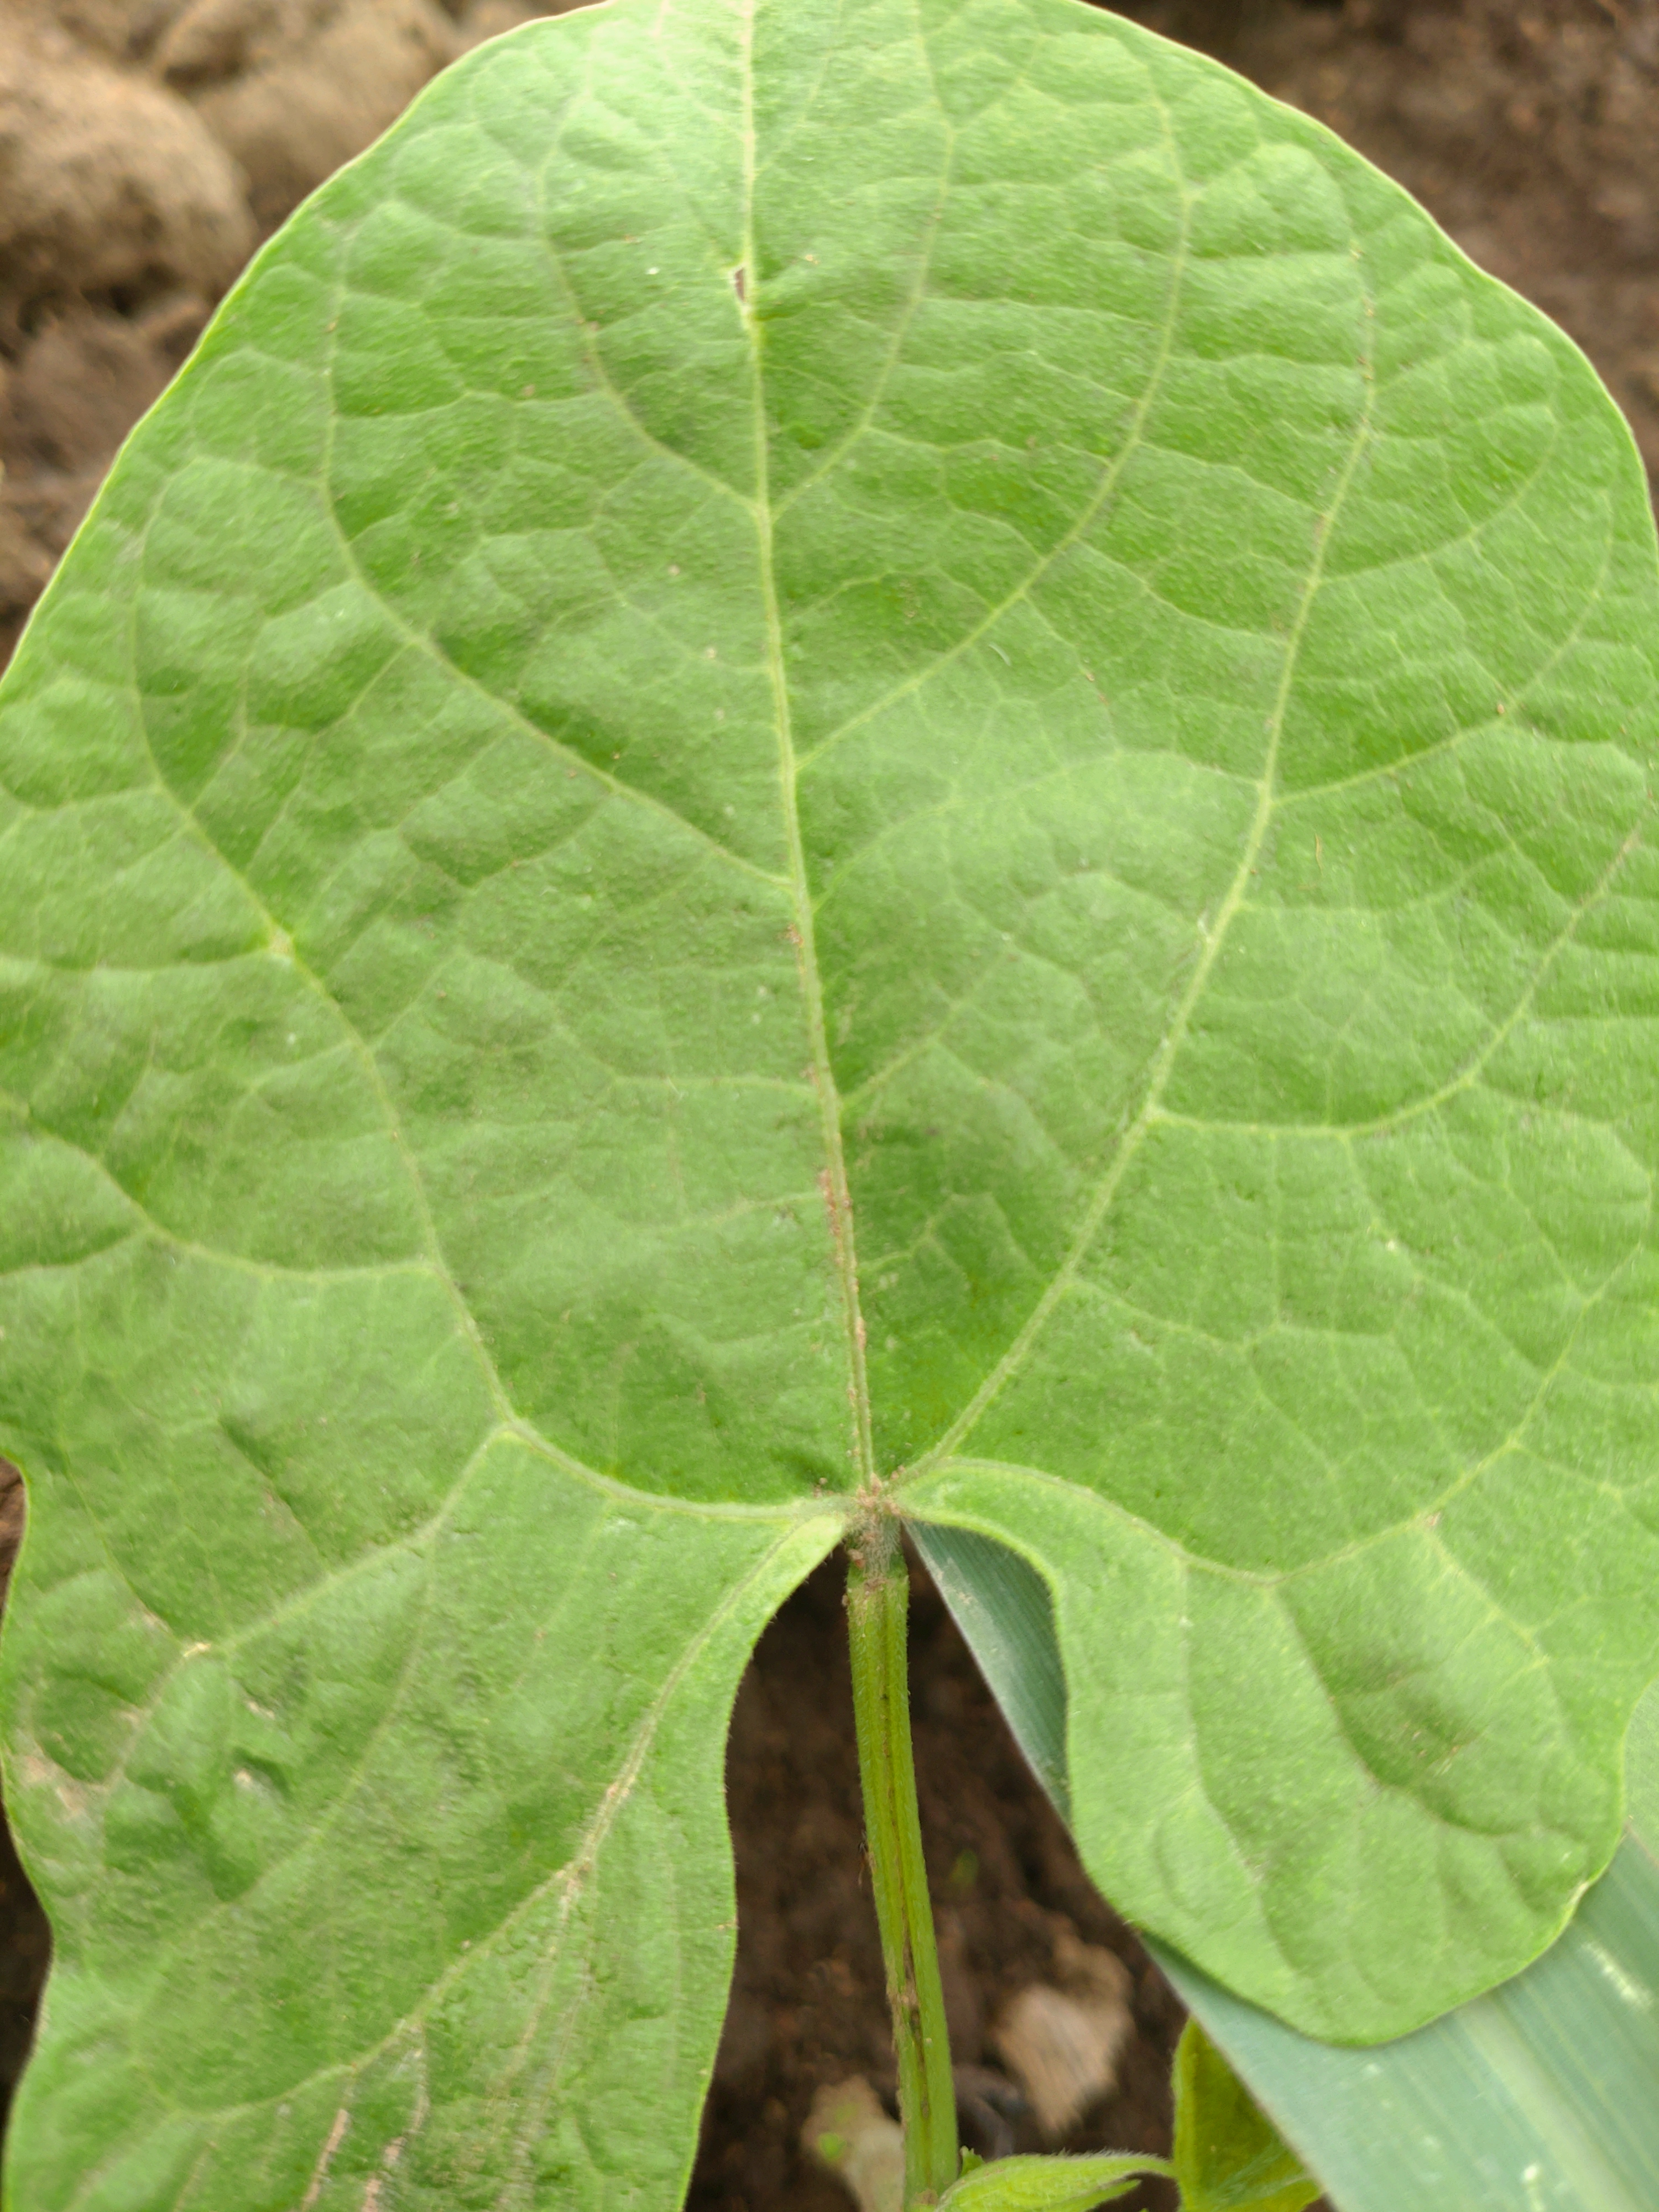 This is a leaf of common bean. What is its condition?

healthy
